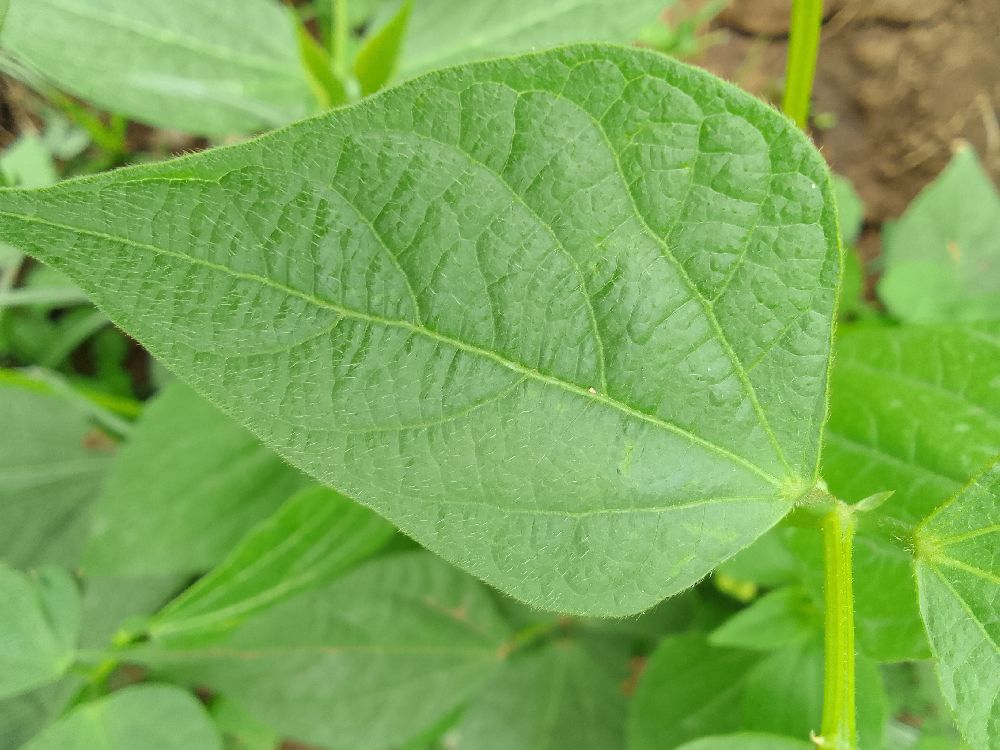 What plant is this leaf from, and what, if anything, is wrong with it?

common bean, healthy
